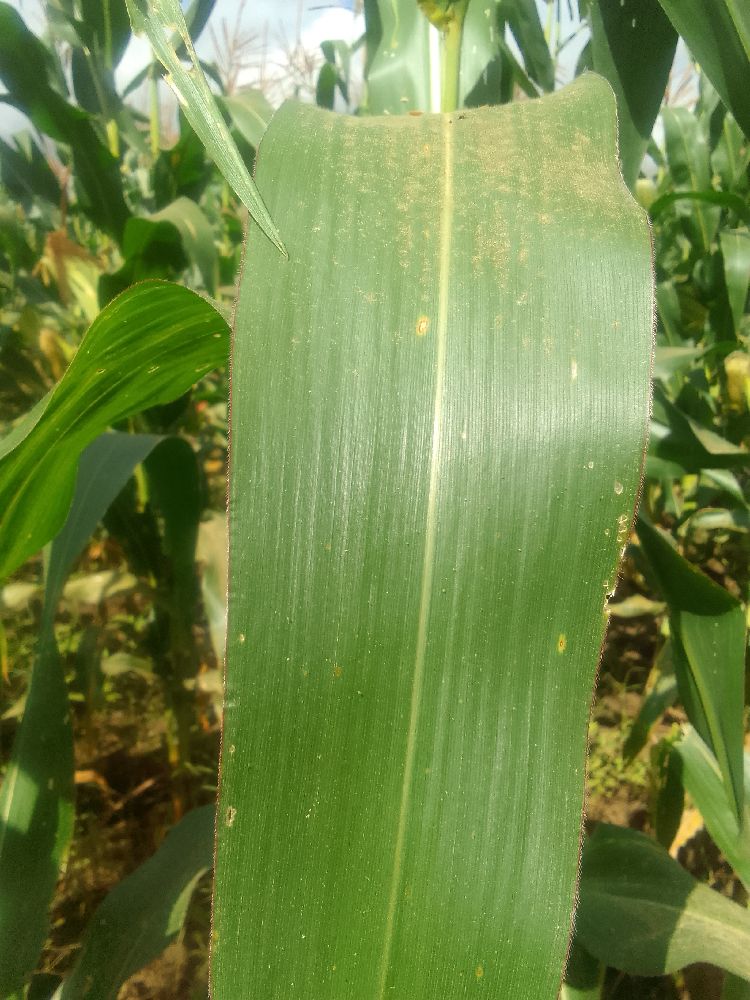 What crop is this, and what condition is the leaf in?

maize, healthy
